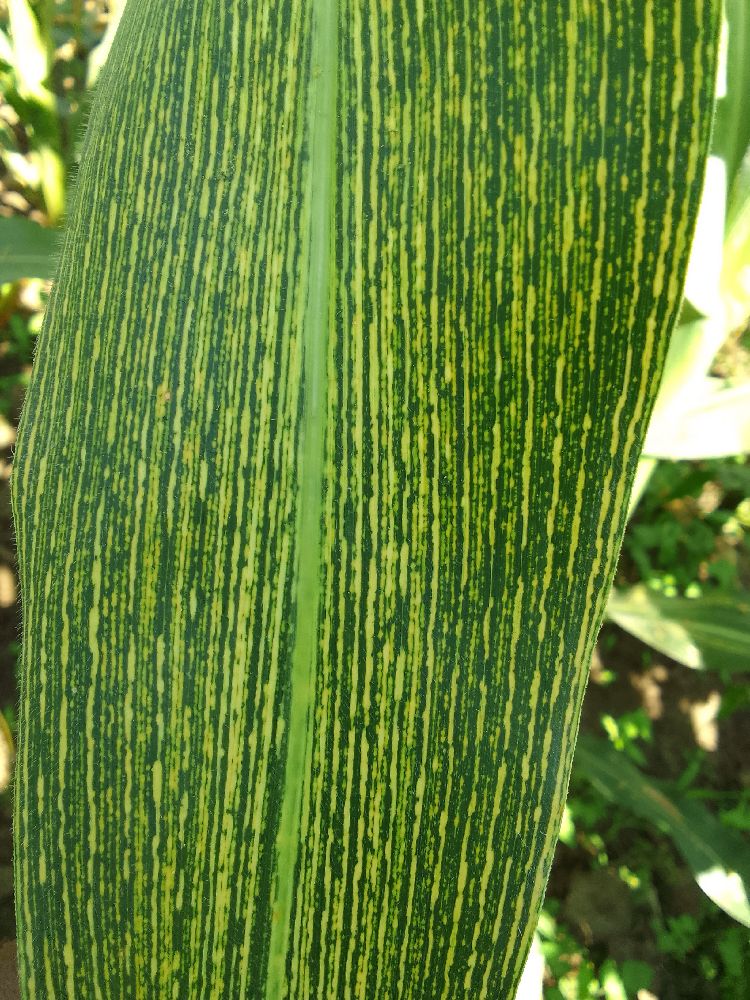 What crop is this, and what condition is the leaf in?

maize, maize streak virus
